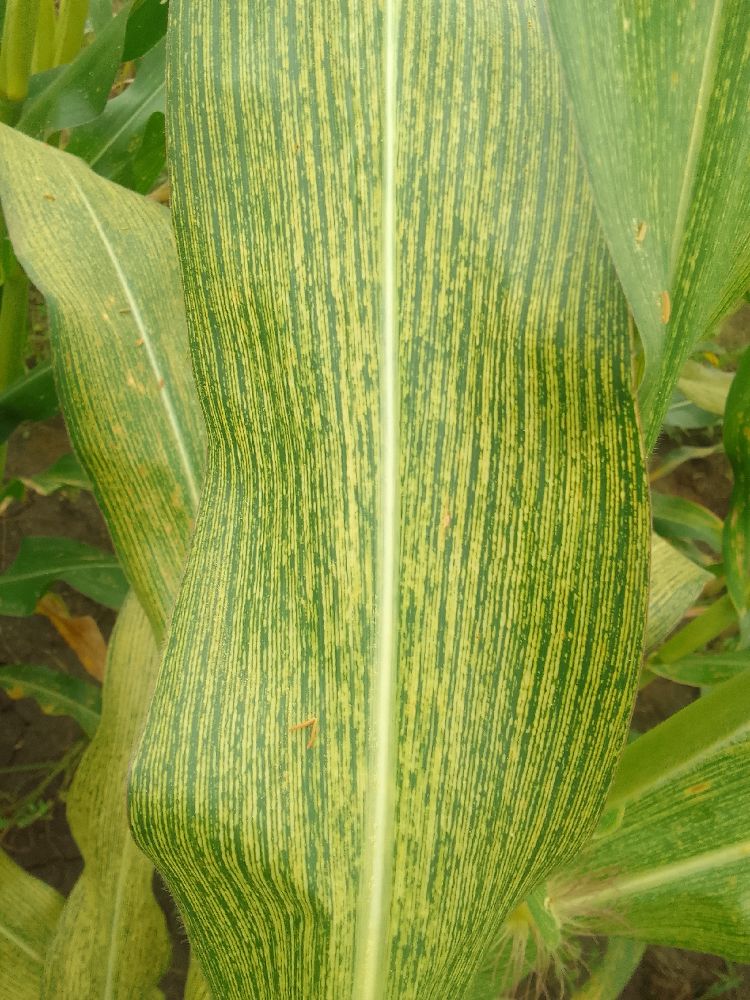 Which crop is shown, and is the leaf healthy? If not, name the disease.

maize, maize streak virus
